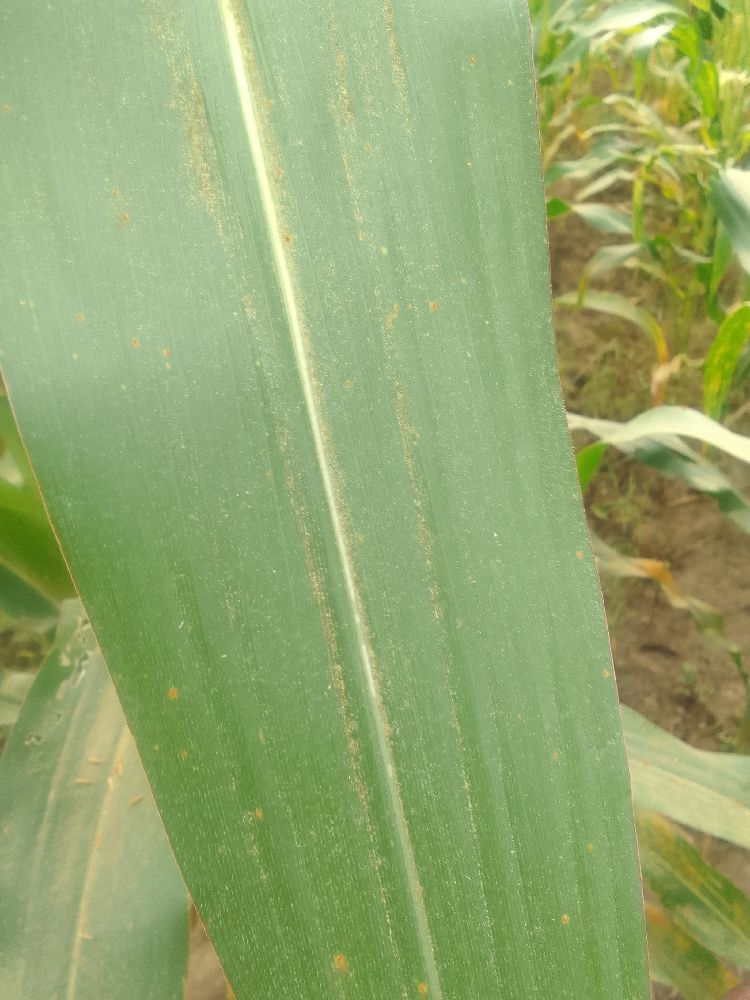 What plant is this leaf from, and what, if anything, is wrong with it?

maize, healthy
